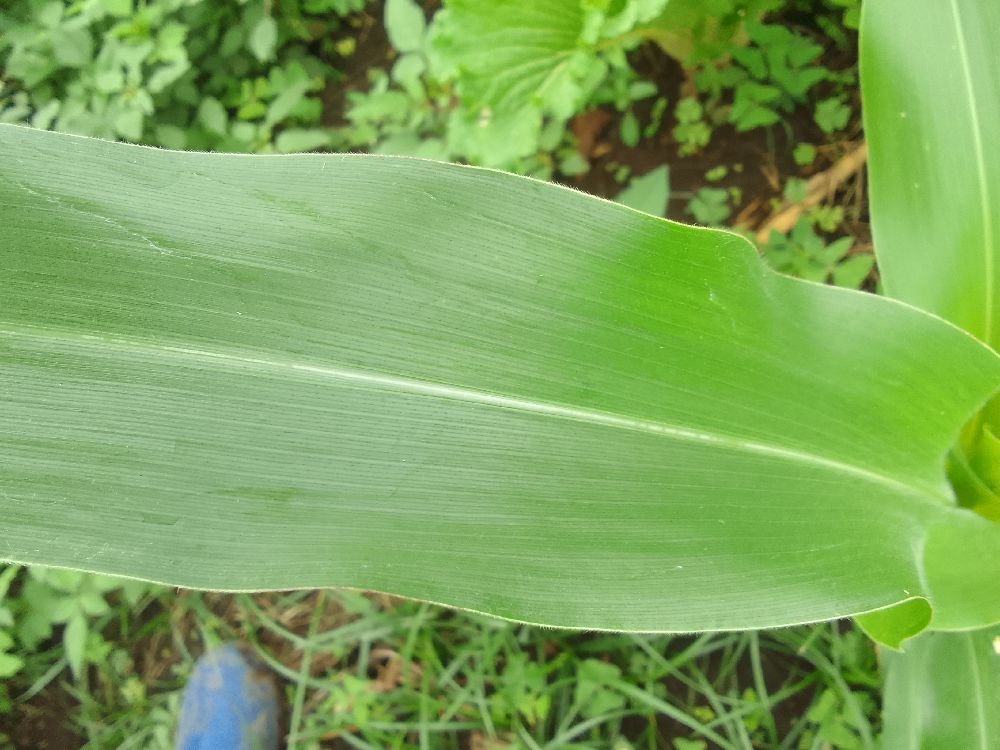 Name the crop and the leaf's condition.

maize, healthy
